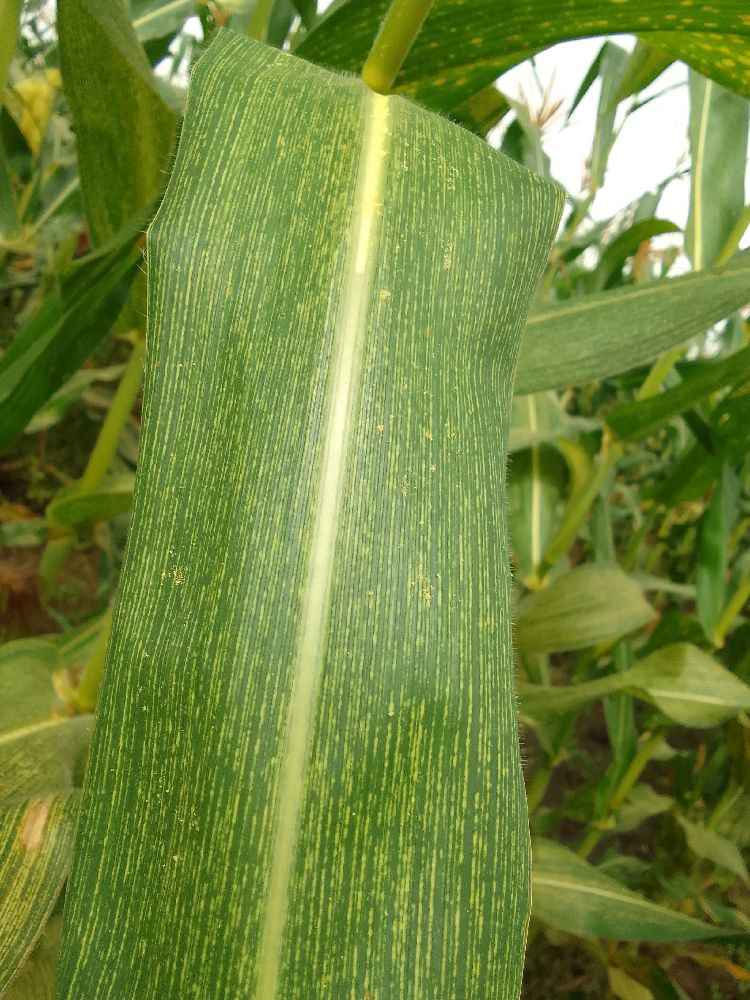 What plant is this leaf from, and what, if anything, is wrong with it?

maize, maize streak virus
